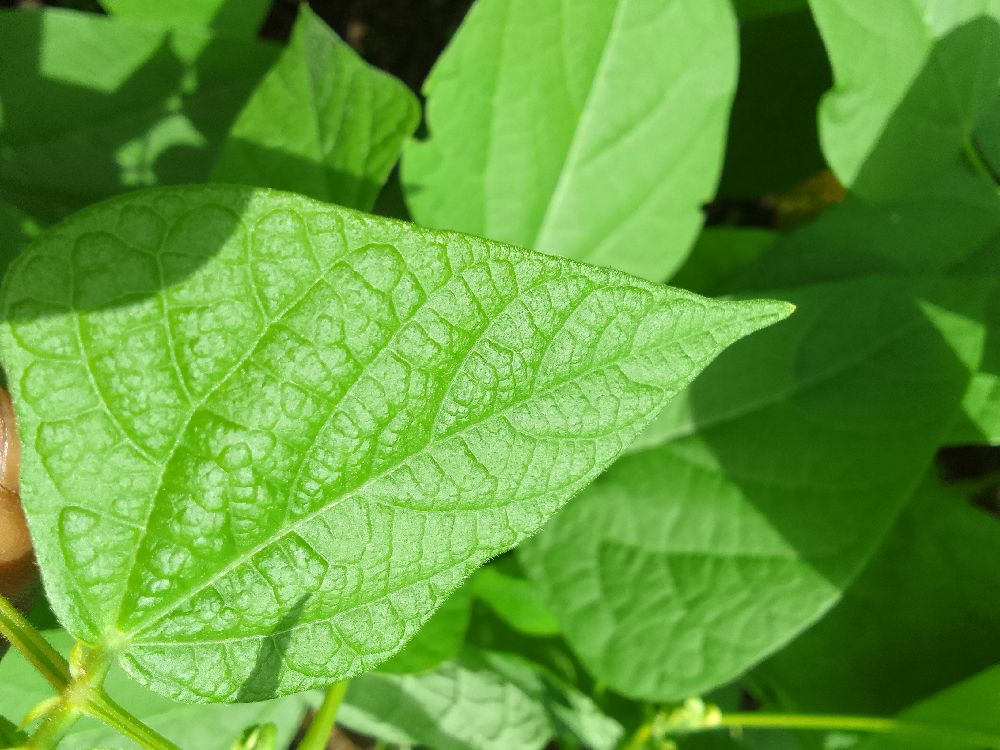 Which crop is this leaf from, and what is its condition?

common bean, healthy
